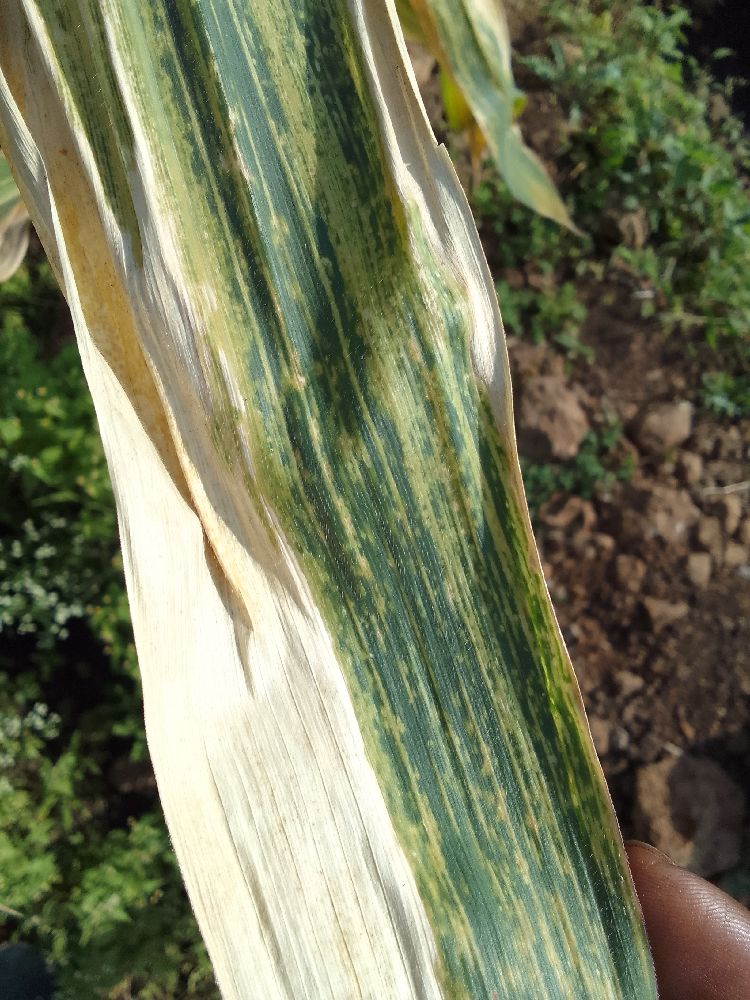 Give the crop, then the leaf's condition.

maize, maize lethal necrosis
